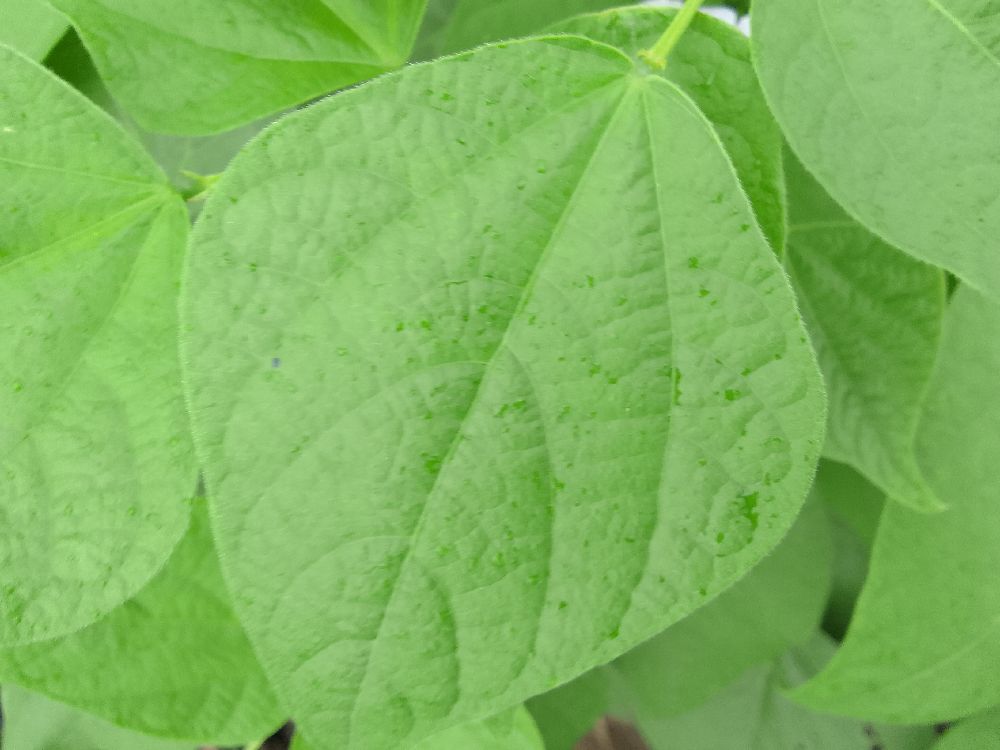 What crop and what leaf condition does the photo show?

common bean, healthy
